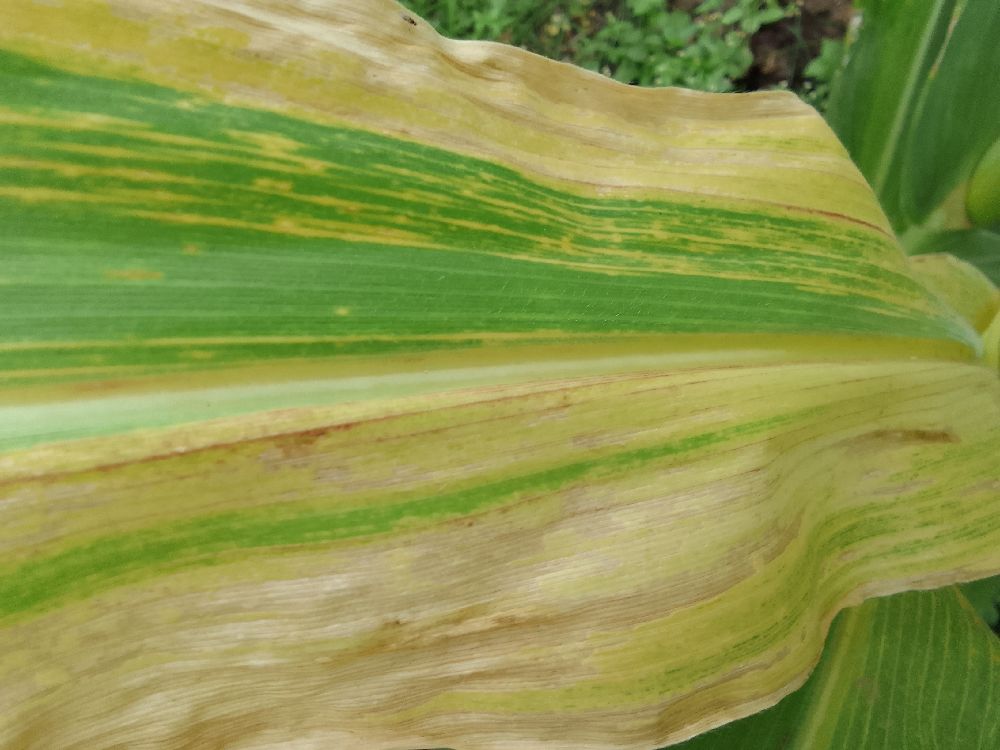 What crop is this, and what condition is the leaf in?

maize, maize lethal necrosis
